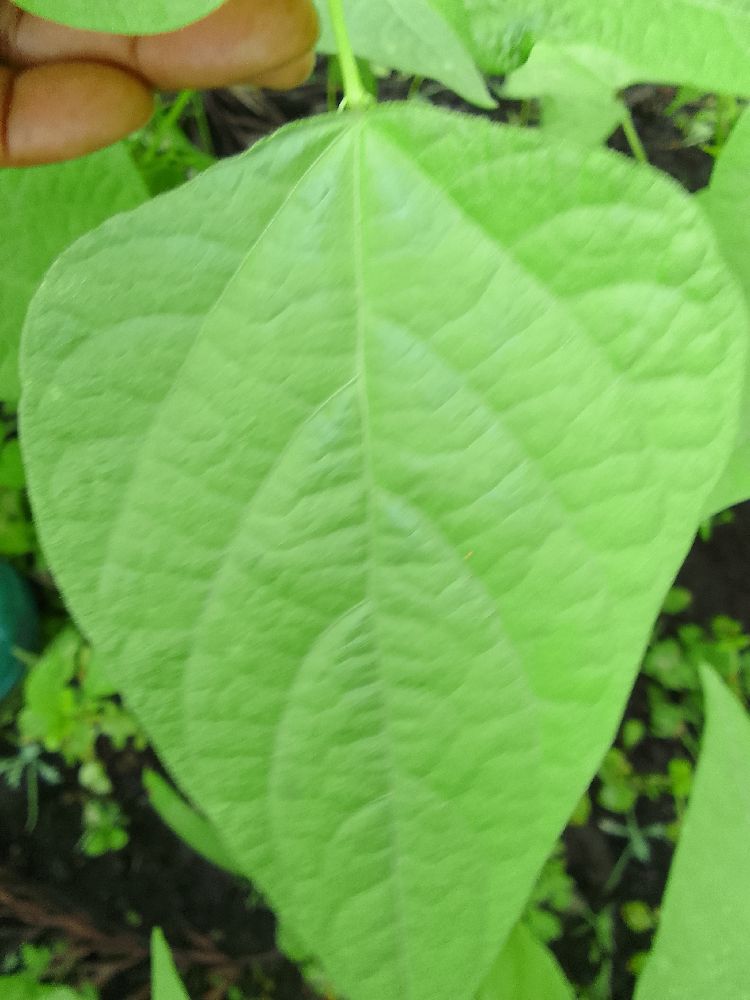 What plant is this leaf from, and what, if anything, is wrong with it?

common bean, healthy
